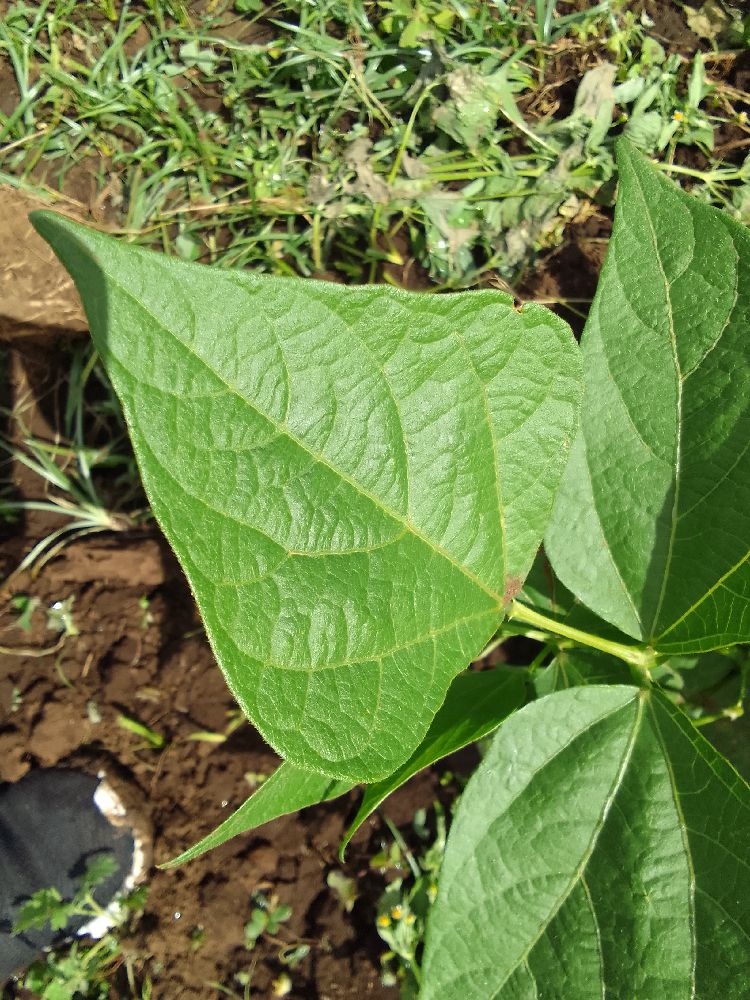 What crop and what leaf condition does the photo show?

common bean, healthy
